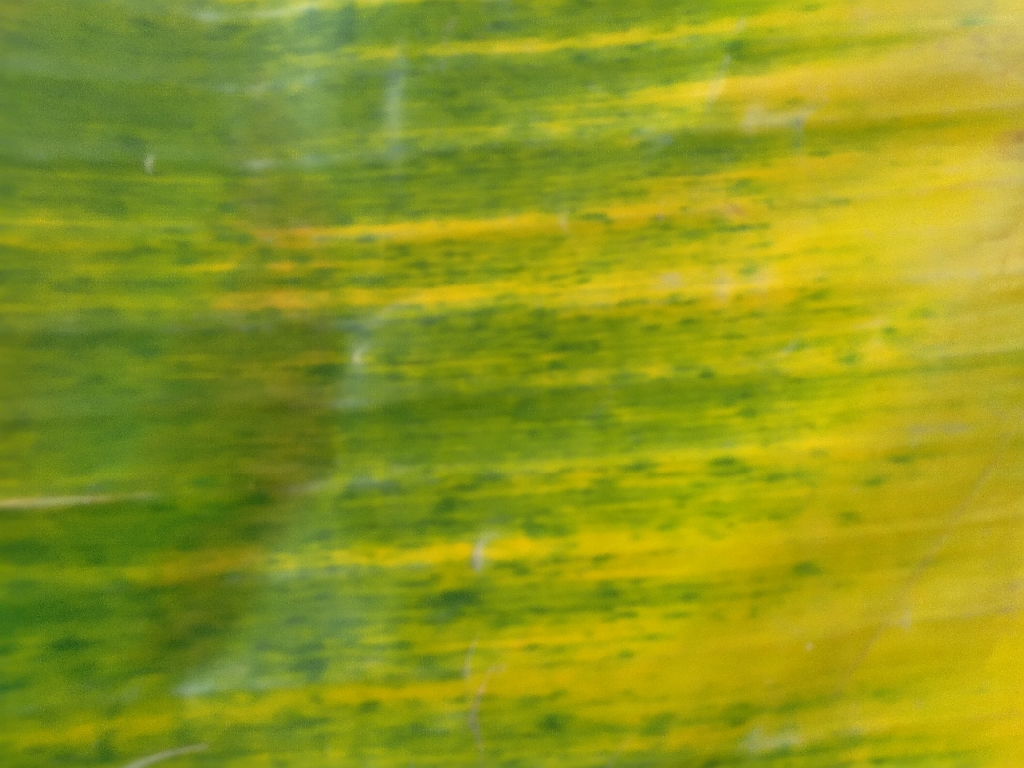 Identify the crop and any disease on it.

banana, fusarium wilt race 1
